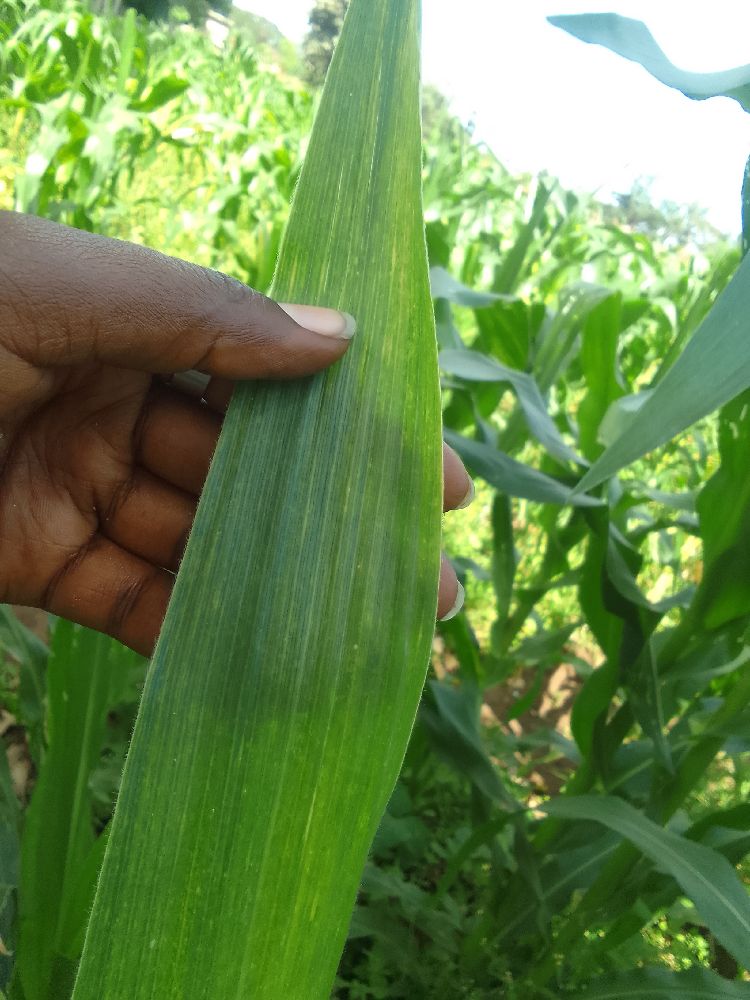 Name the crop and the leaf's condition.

maize, maize lethal necrosis
